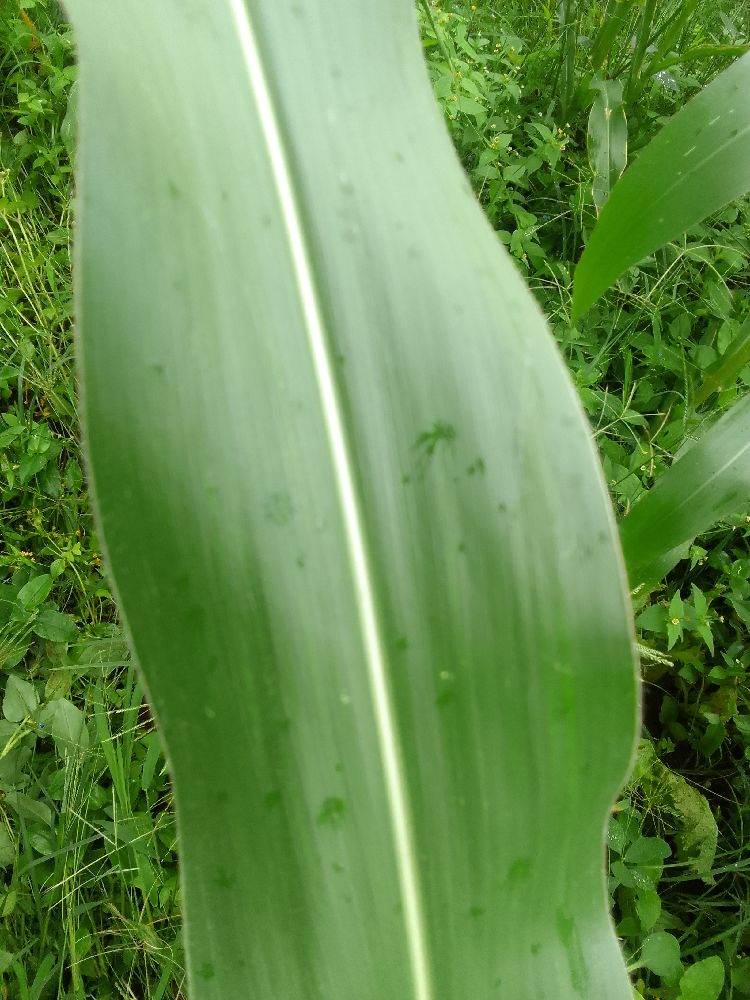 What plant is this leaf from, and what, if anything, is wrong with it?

maize, healthy
